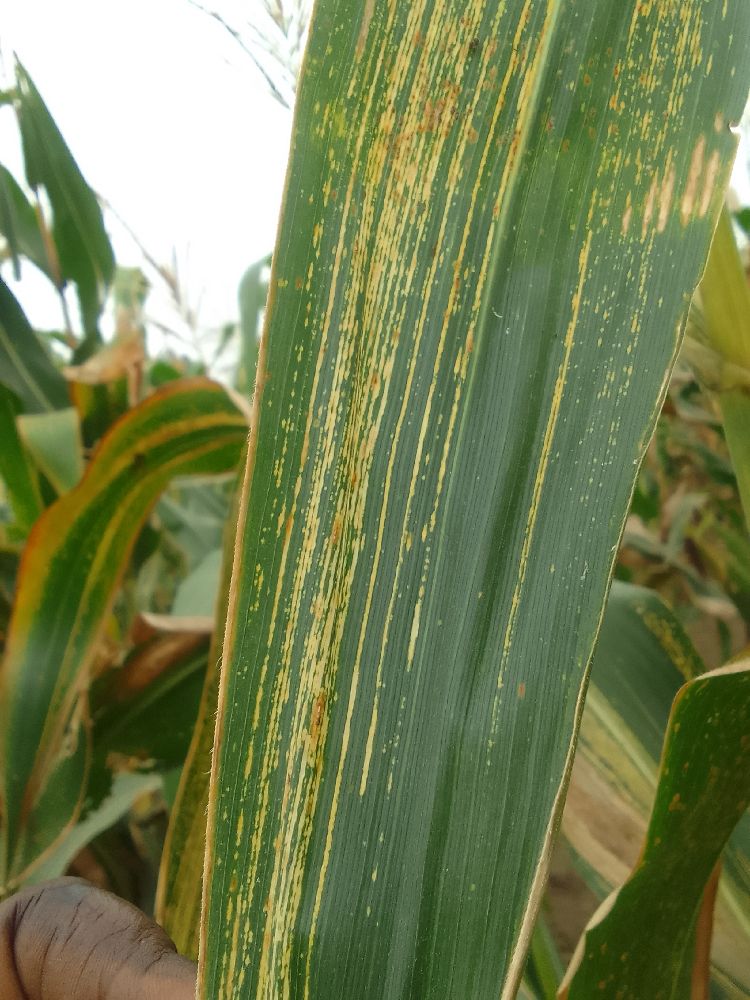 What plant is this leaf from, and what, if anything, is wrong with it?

maize, maize streak virus
